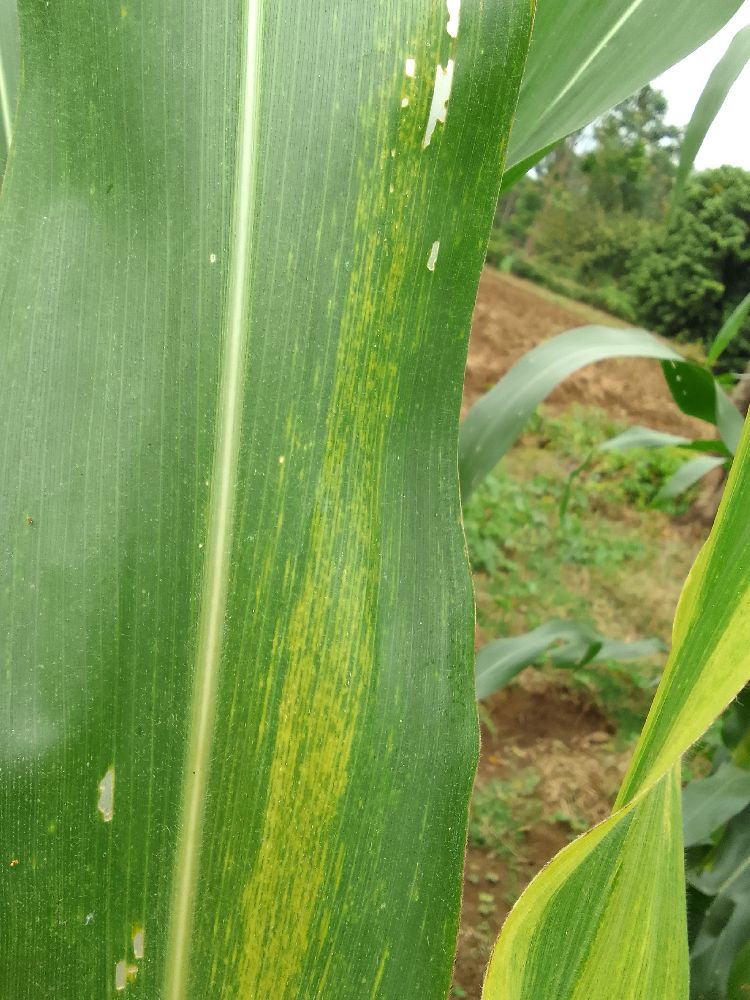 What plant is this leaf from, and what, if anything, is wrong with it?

maize, maize lethal necrosis
